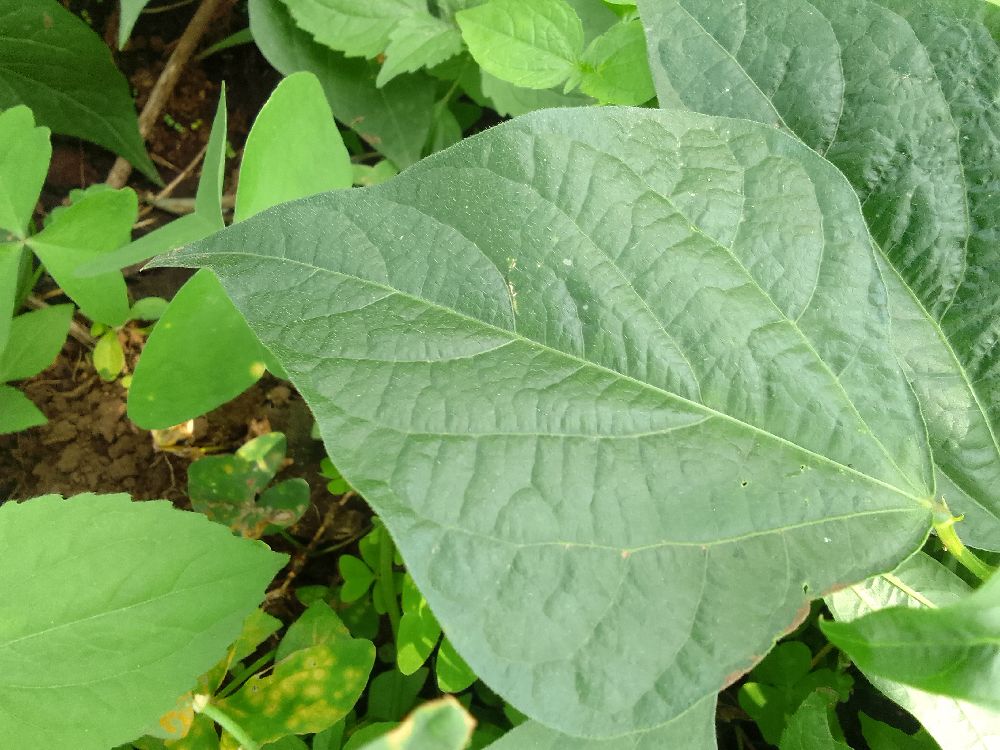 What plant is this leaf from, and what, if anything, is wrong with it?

common bean, healthy
